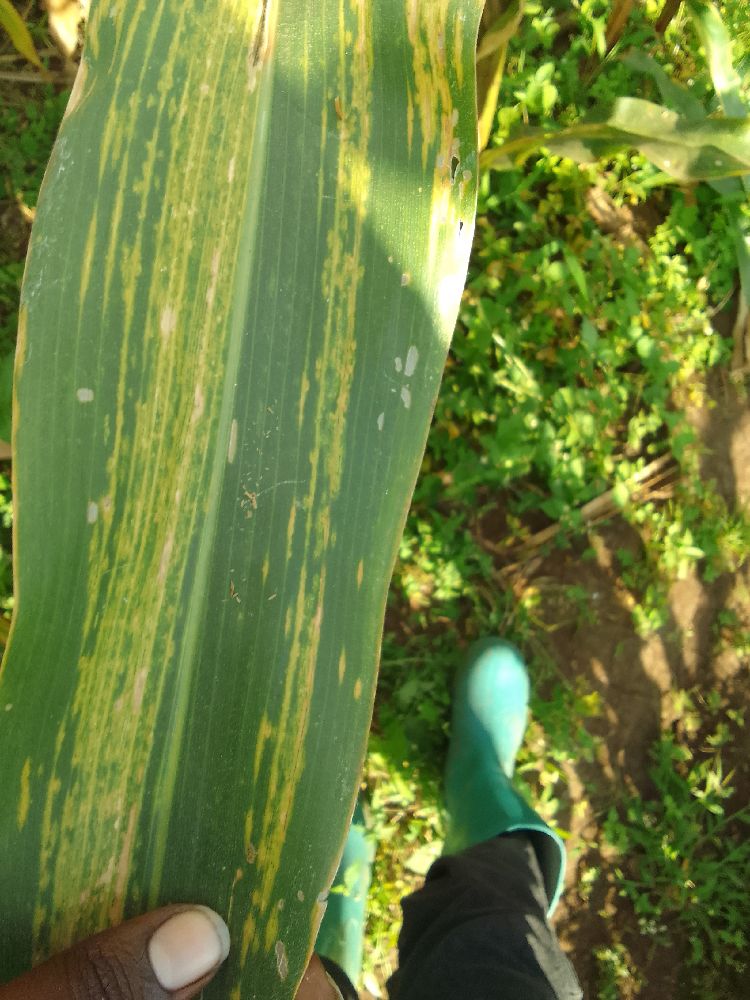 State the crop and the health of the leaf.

maize, maize lethal necrosis
